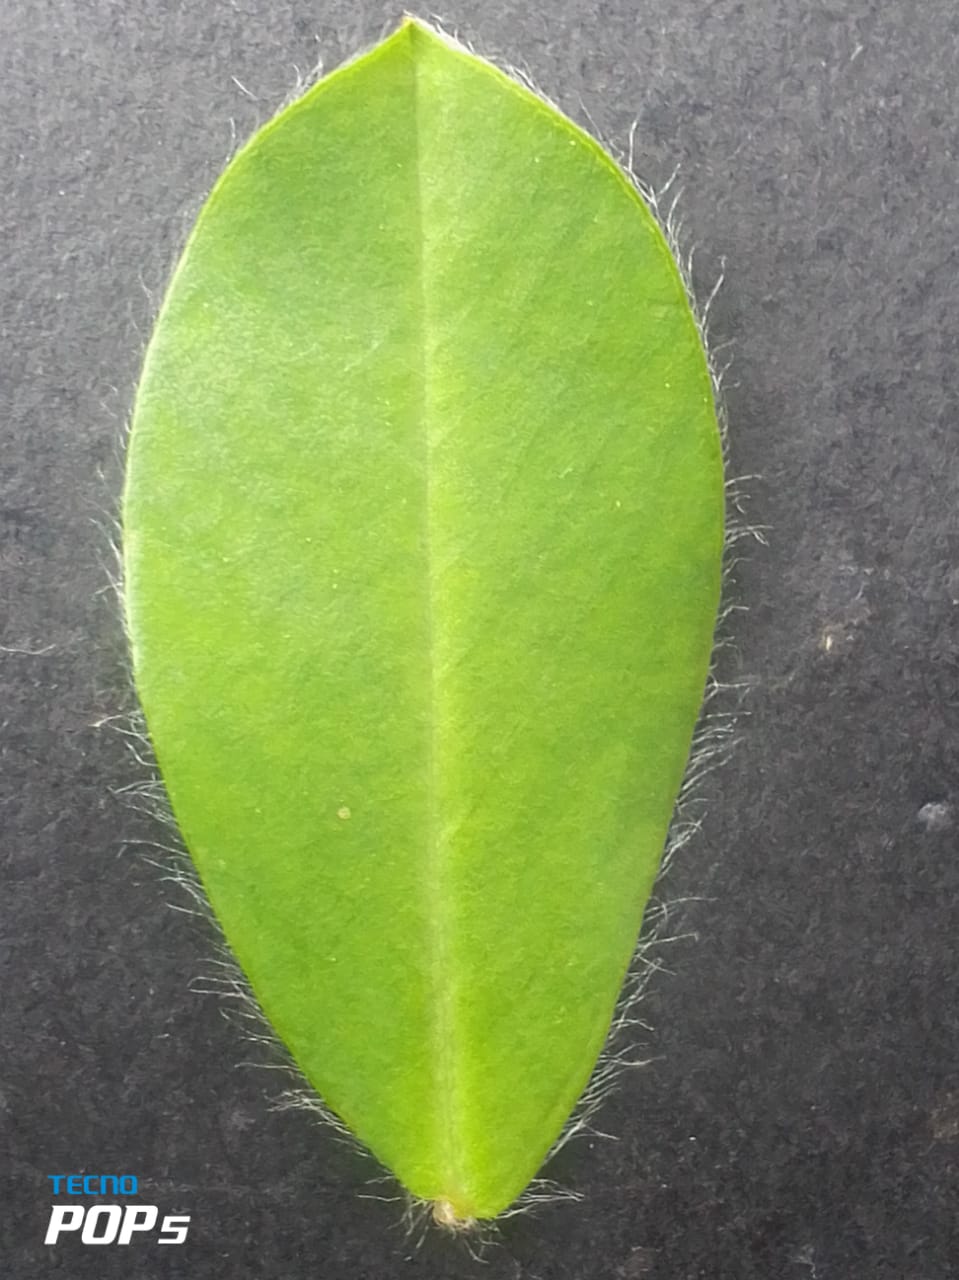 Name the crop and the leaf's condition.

peanut, healthy leaves
